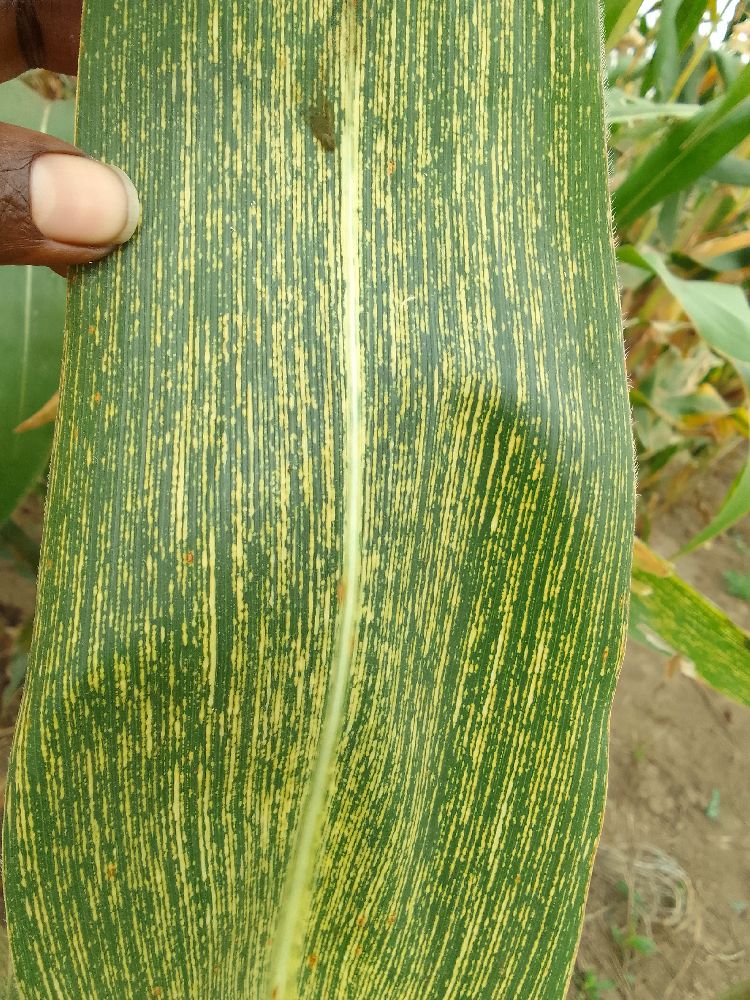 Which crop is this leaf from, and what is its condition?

maize, maize streak virus
